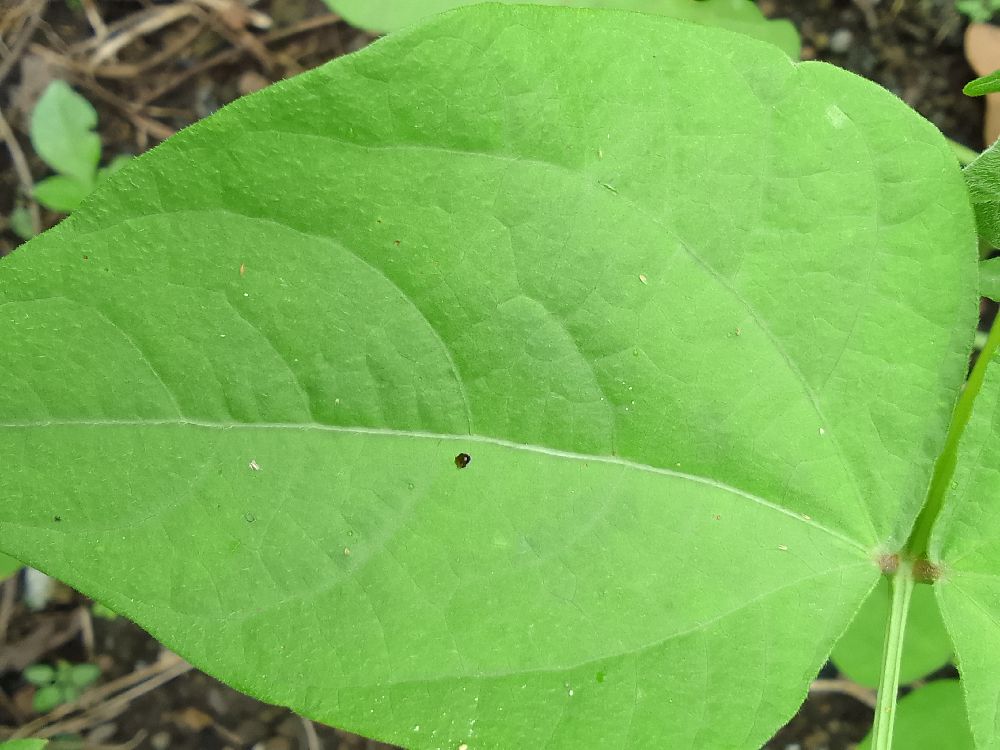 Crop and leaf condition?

common bean, healthy
